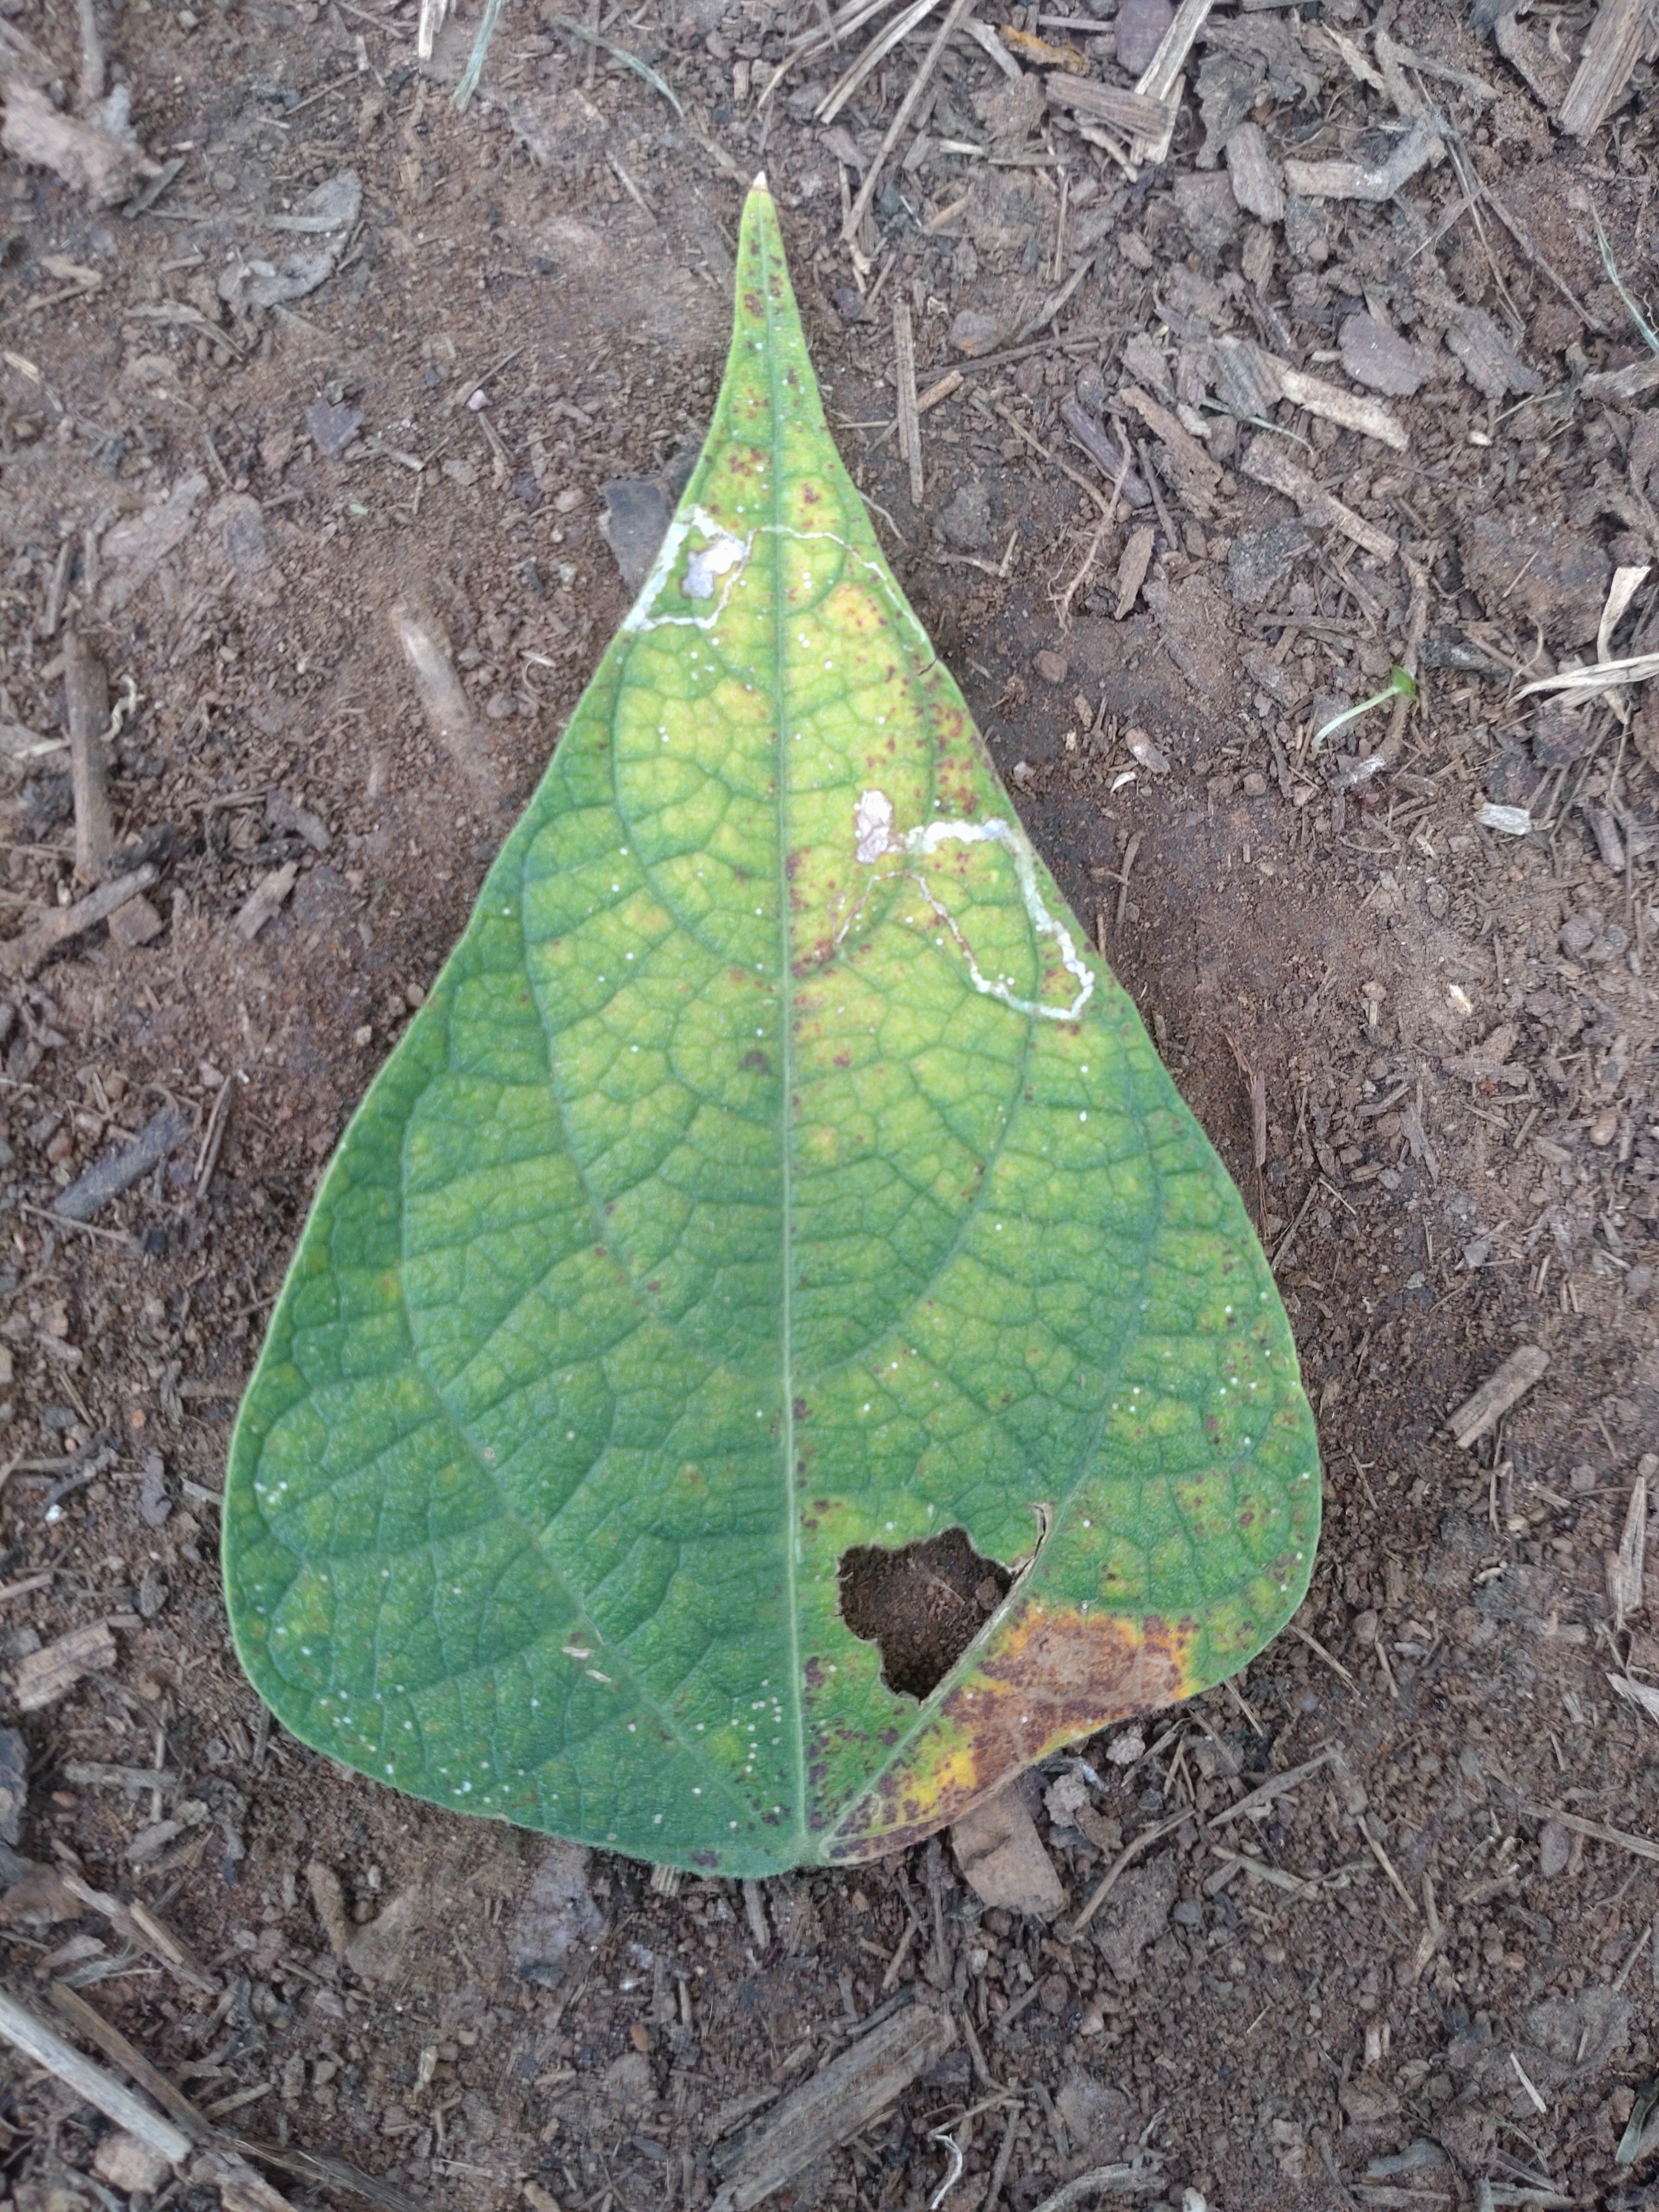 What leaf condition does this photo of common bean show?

rust
